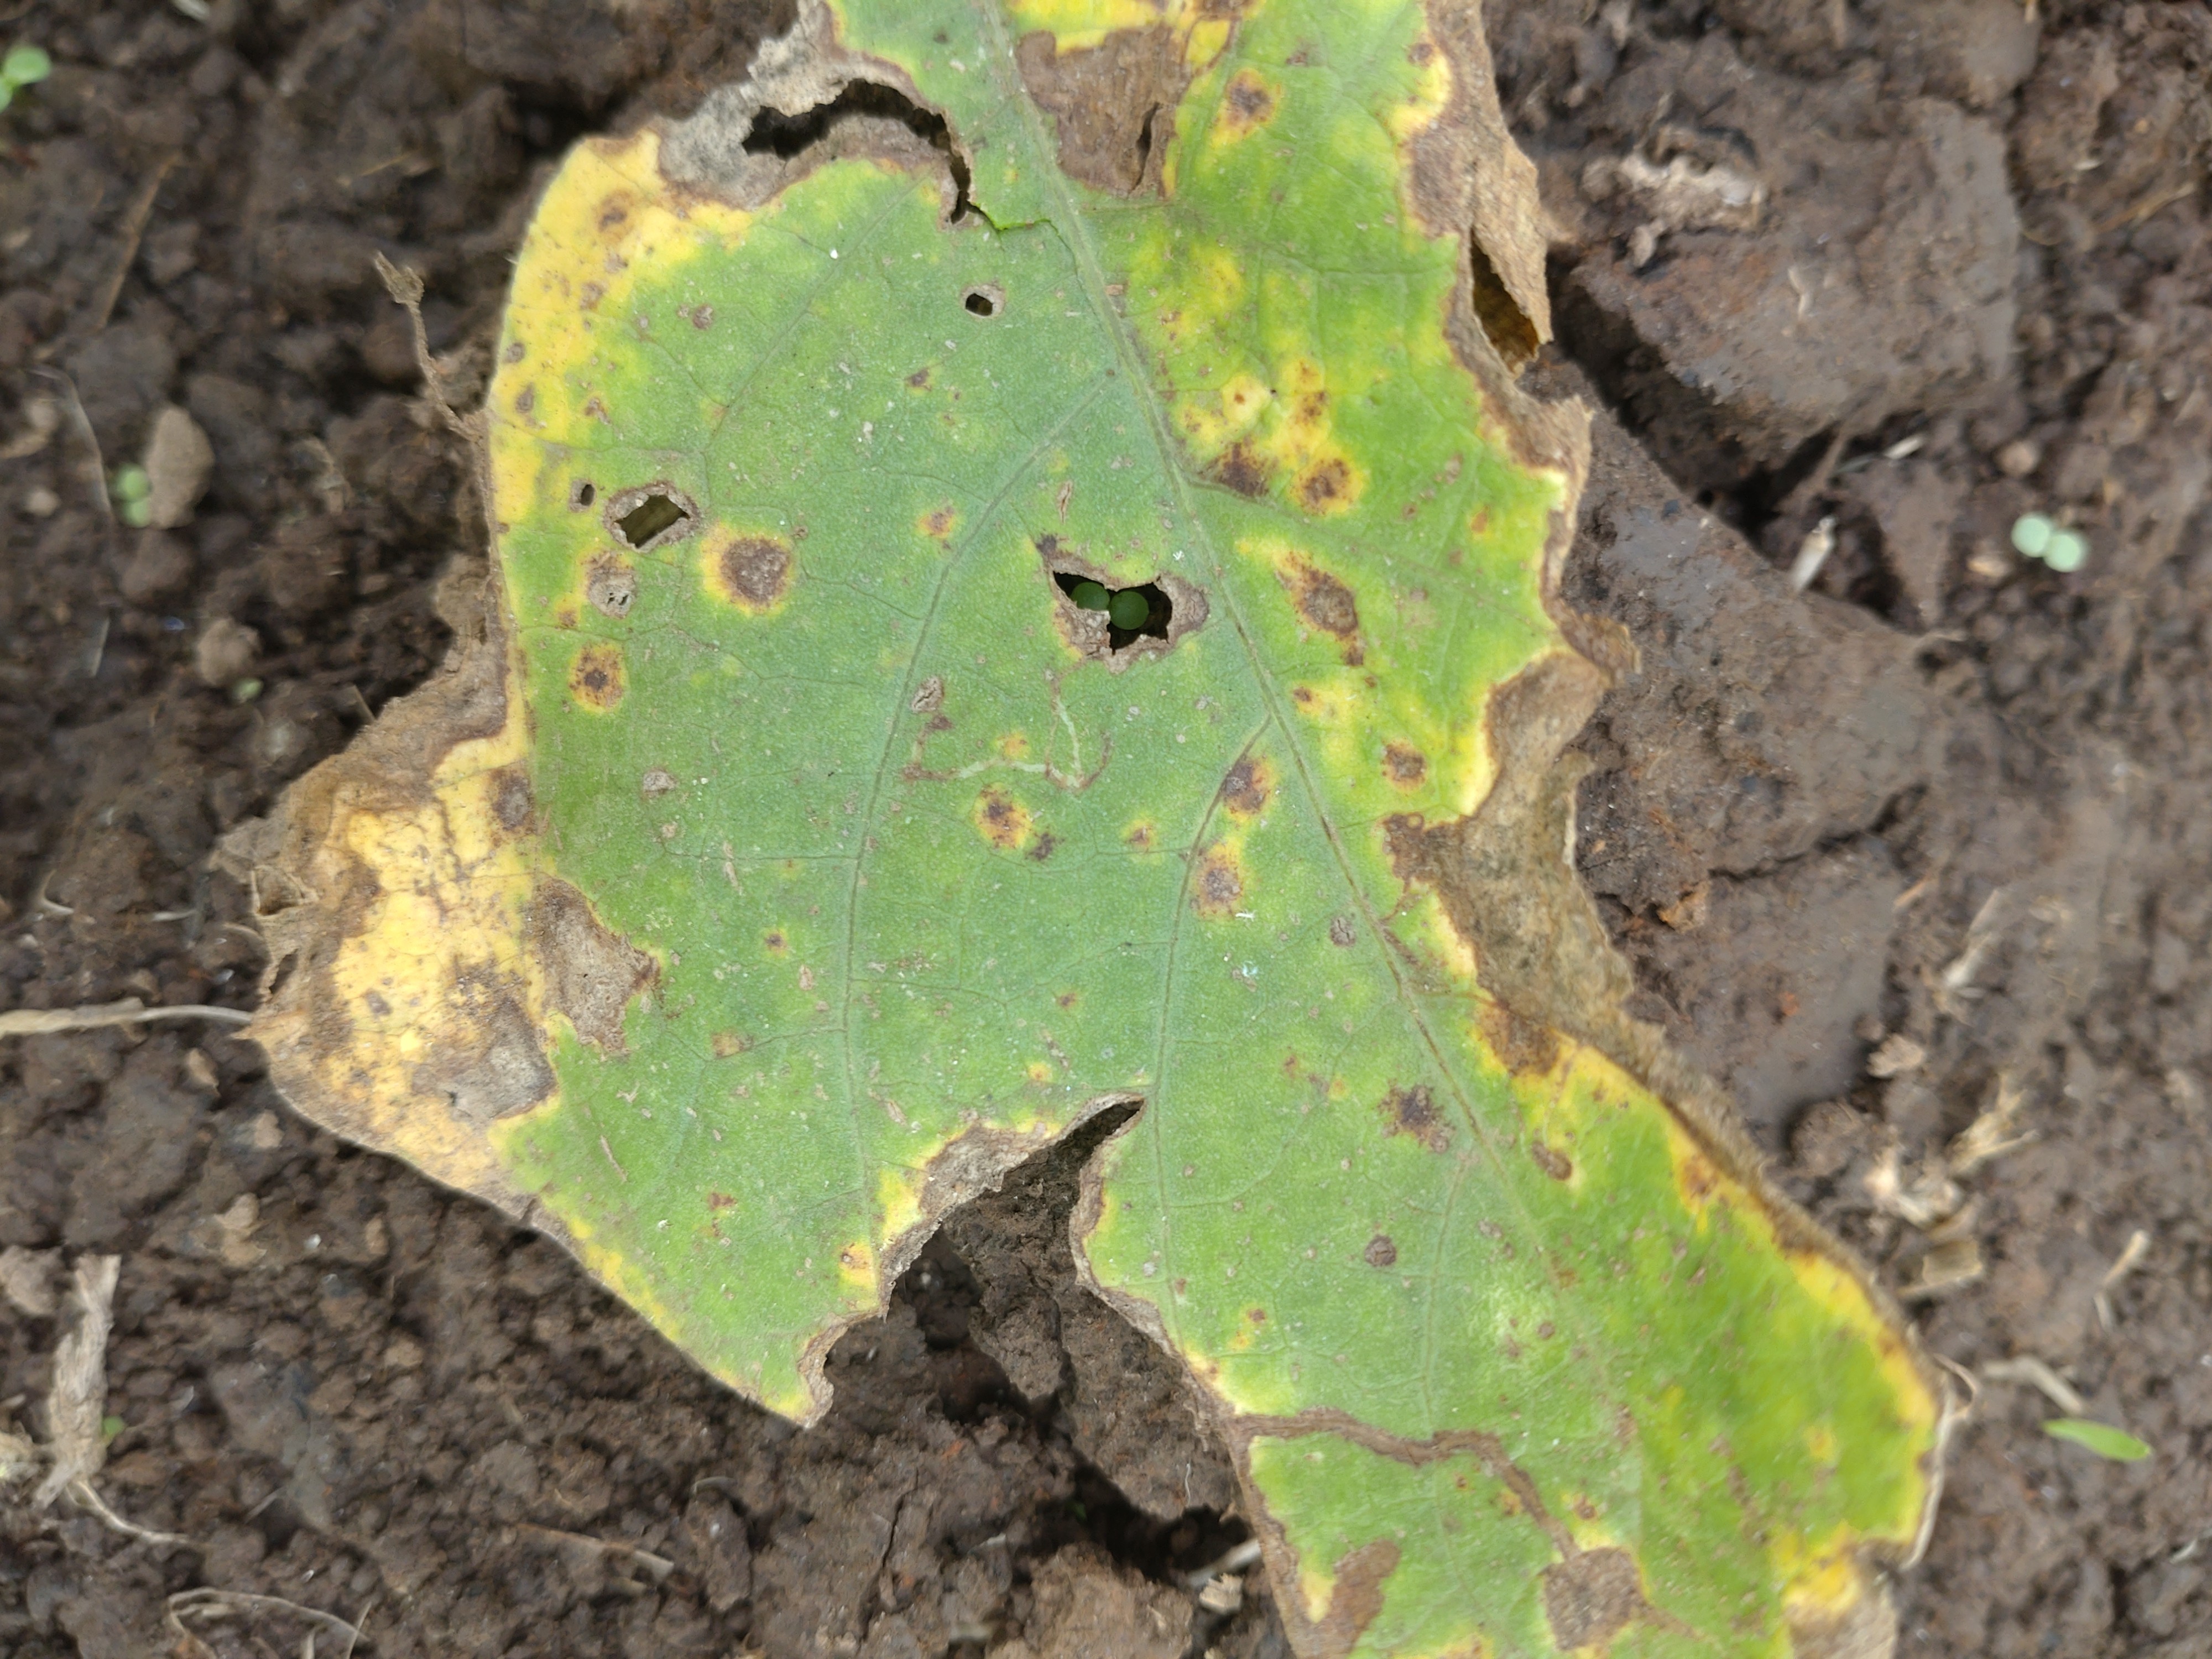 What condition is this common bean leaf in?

rust
